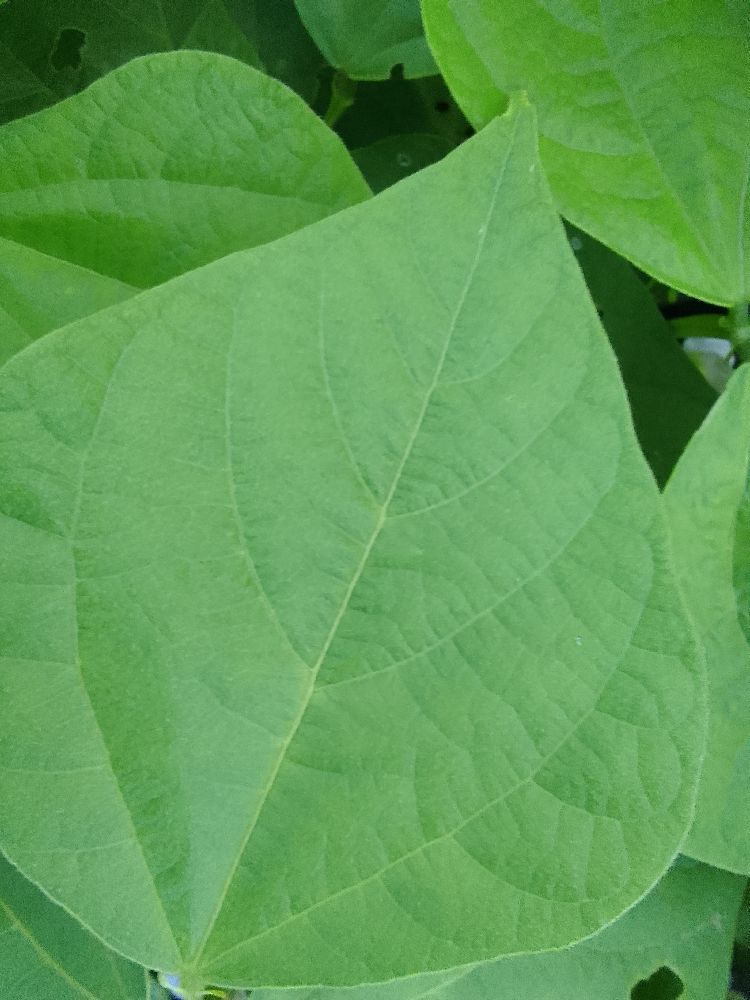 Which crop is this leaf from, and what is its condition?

common bean, healthy
